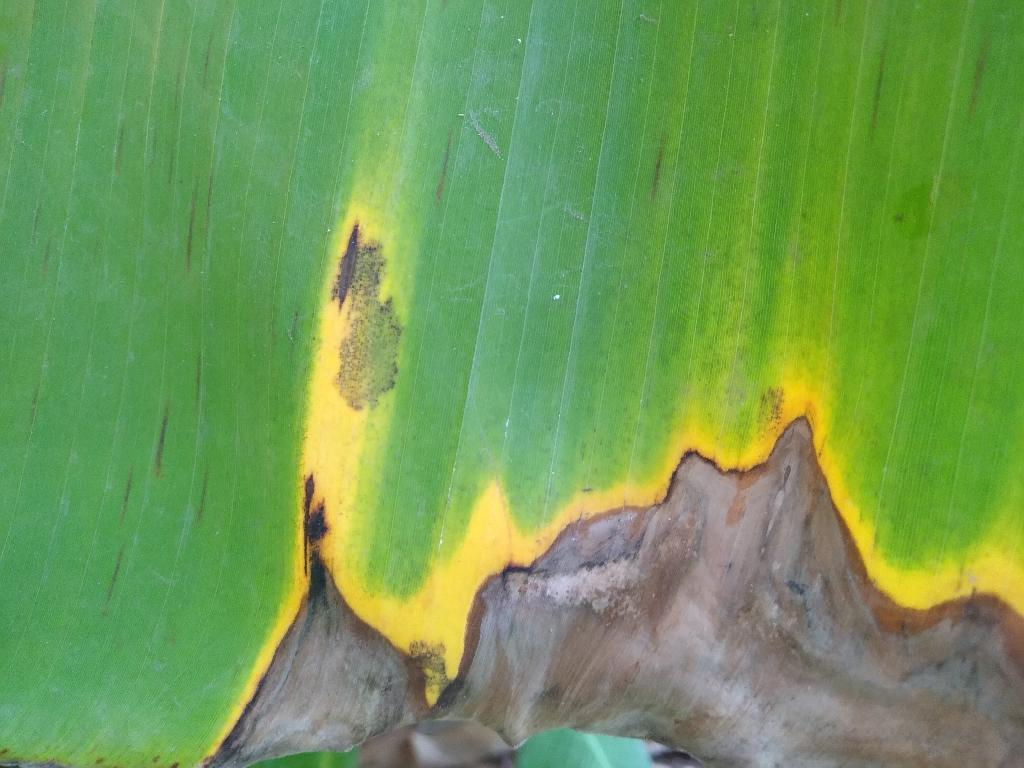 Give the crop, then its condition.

banana, black sigatoka
